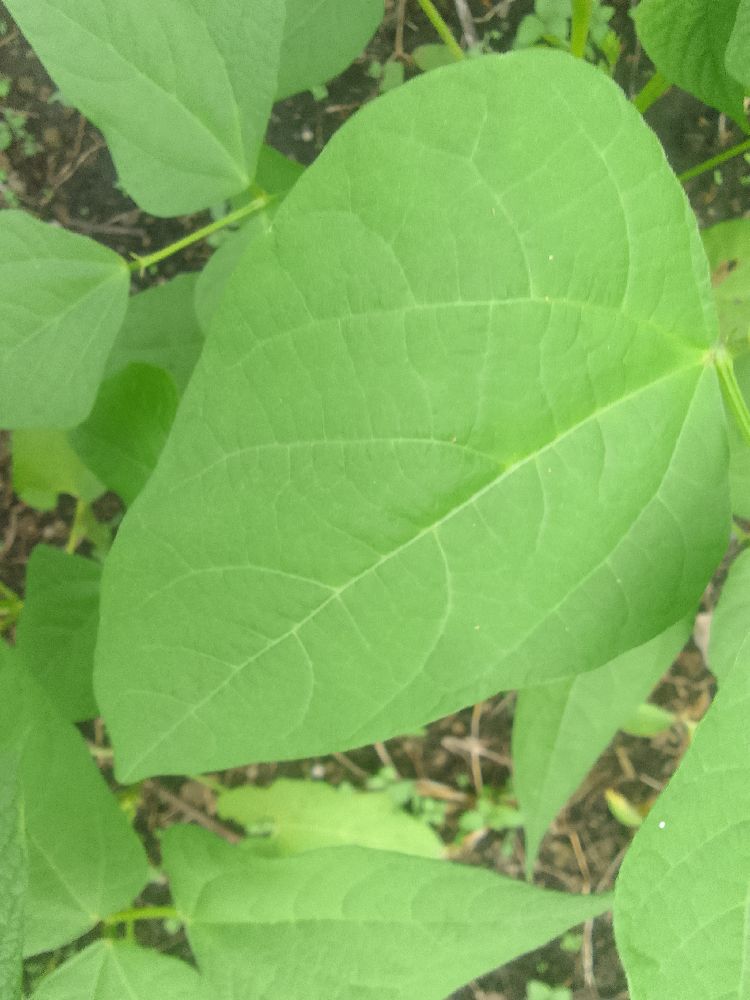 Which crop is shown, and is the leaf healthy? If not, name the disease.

common bean, healthy
